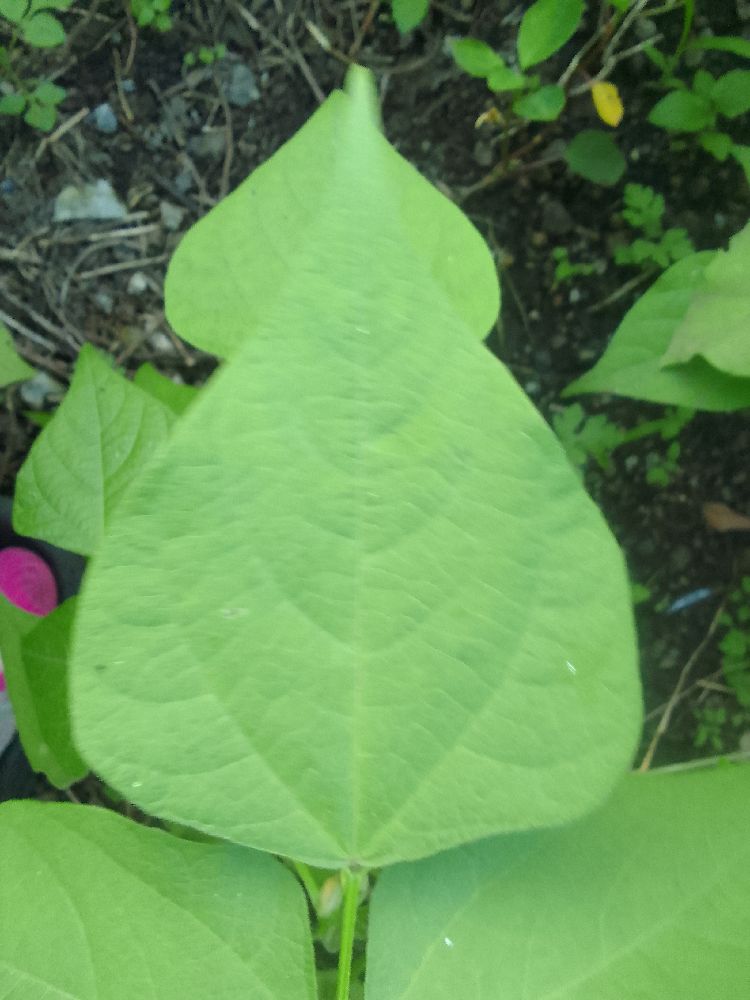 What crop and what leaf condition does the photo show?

common bean, healthy
